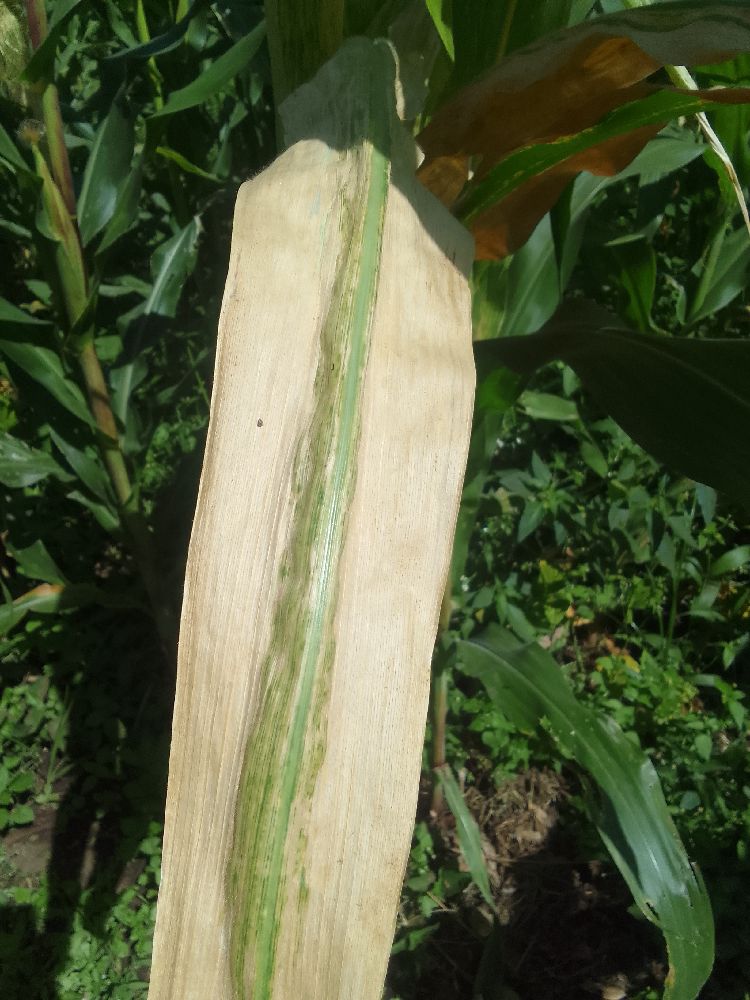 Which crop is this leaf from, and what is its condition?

maize, maize lethal necrosis
